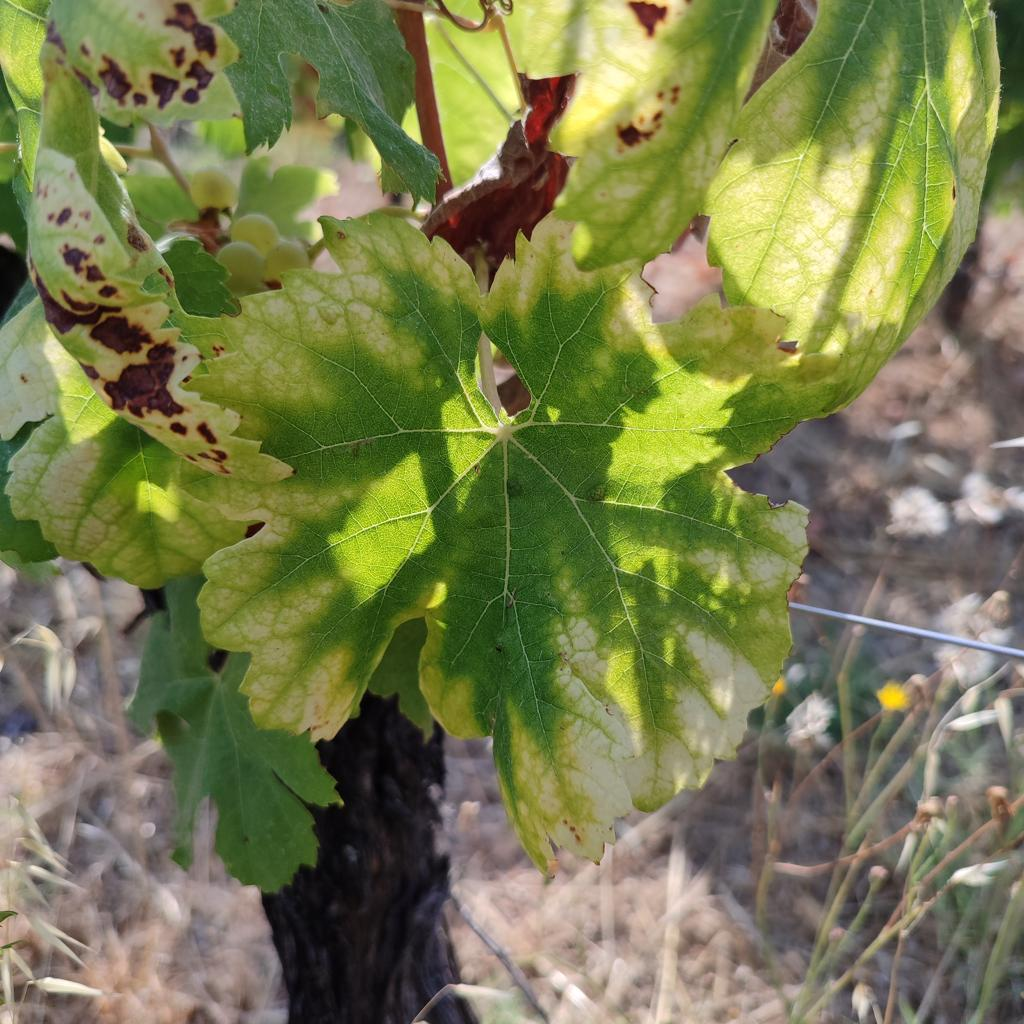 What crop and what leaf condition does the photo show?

grapevine, esca complex
